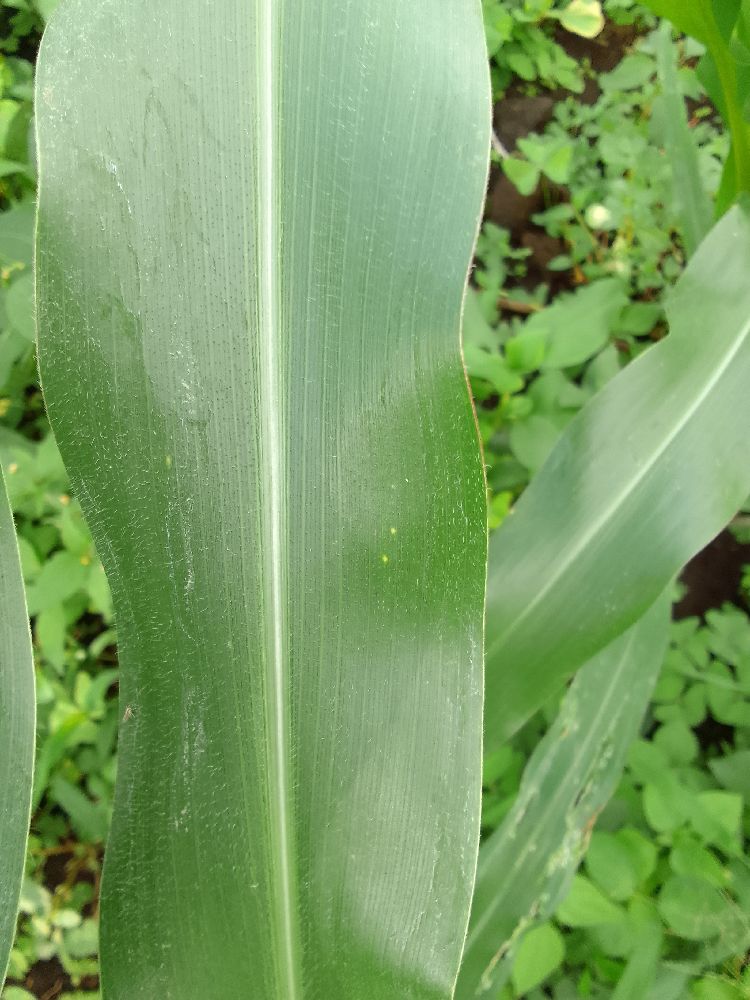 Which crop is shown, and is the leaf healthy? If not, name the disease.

maize, healthy
